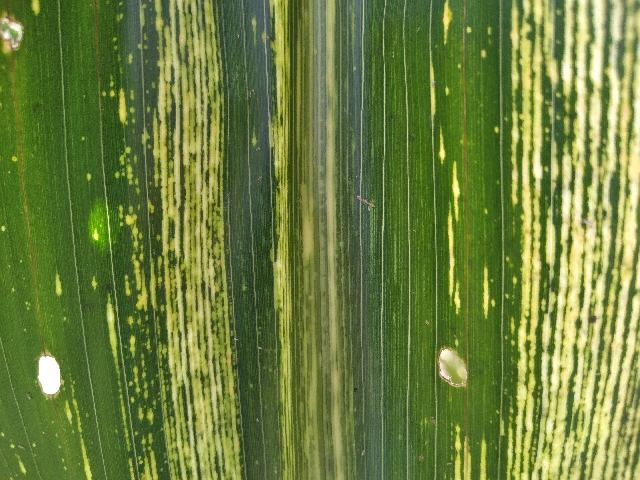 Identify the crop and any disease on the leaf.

maize, maize streak virus
